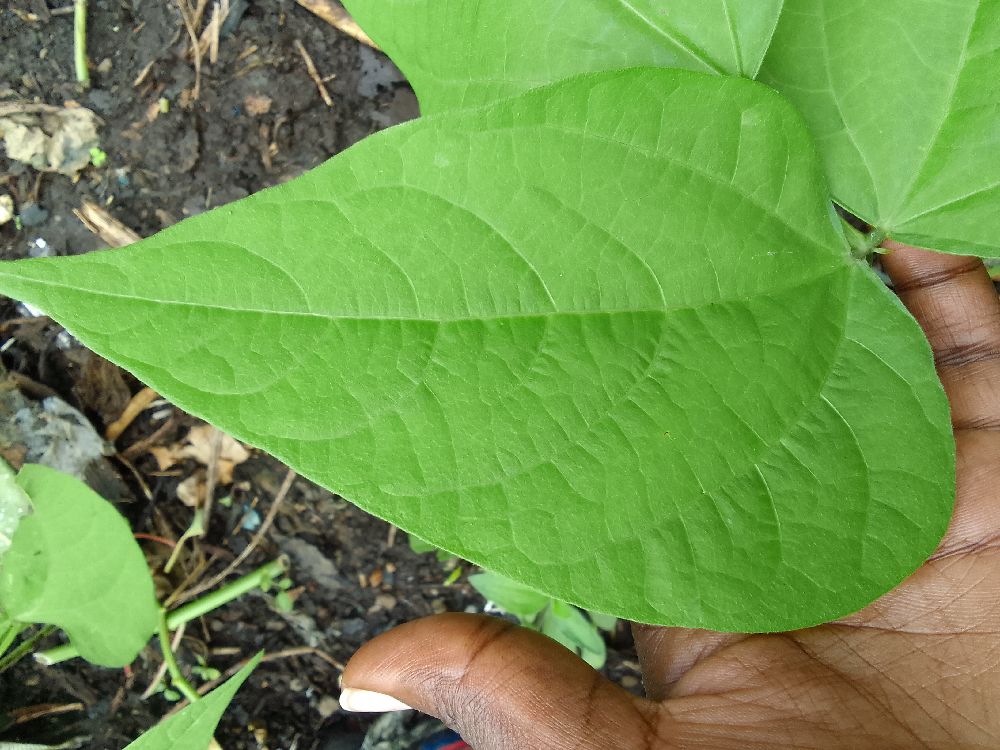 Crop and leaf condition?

common bean, healthy
